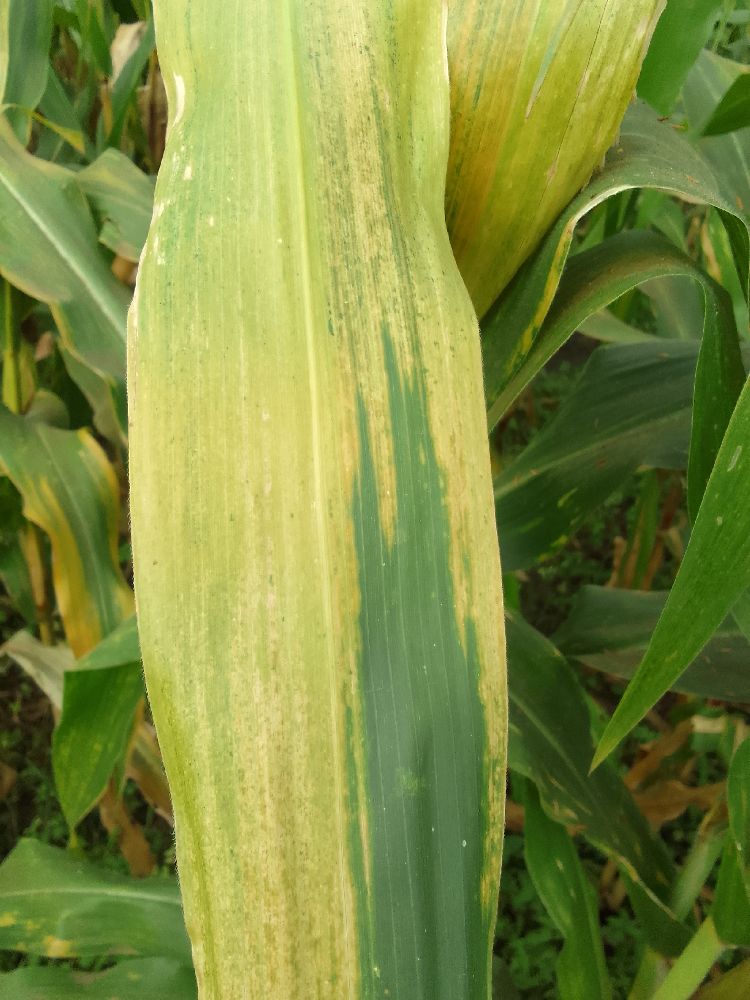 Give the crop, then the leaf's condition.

maize, maize lethal necrosis
